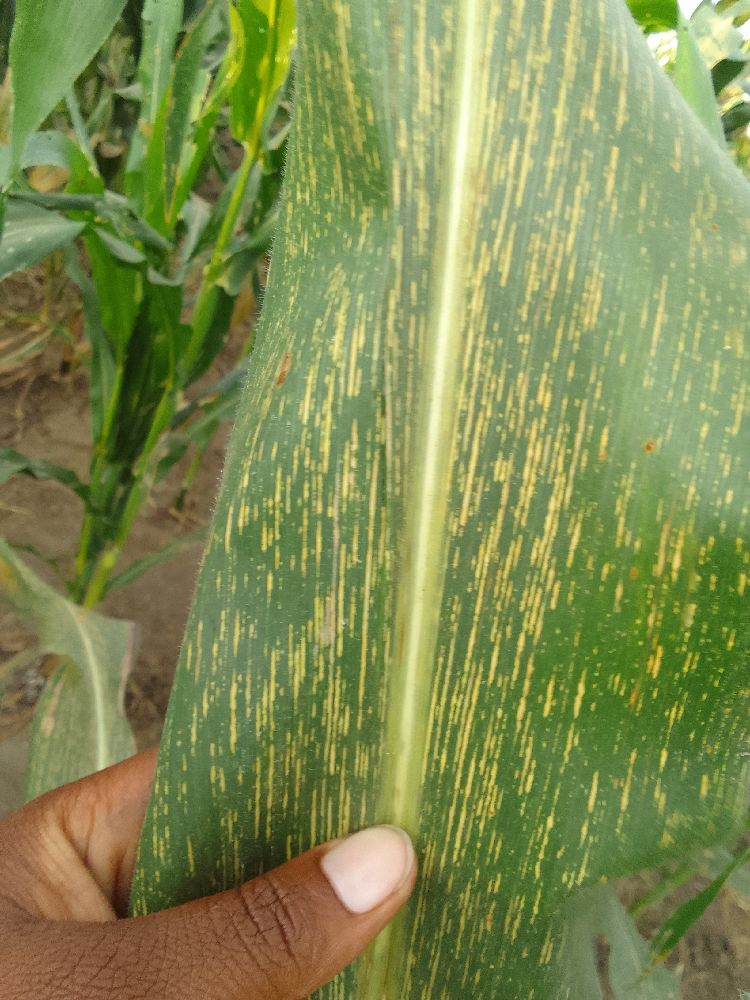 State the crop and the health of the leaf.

maize, maize streak virus
